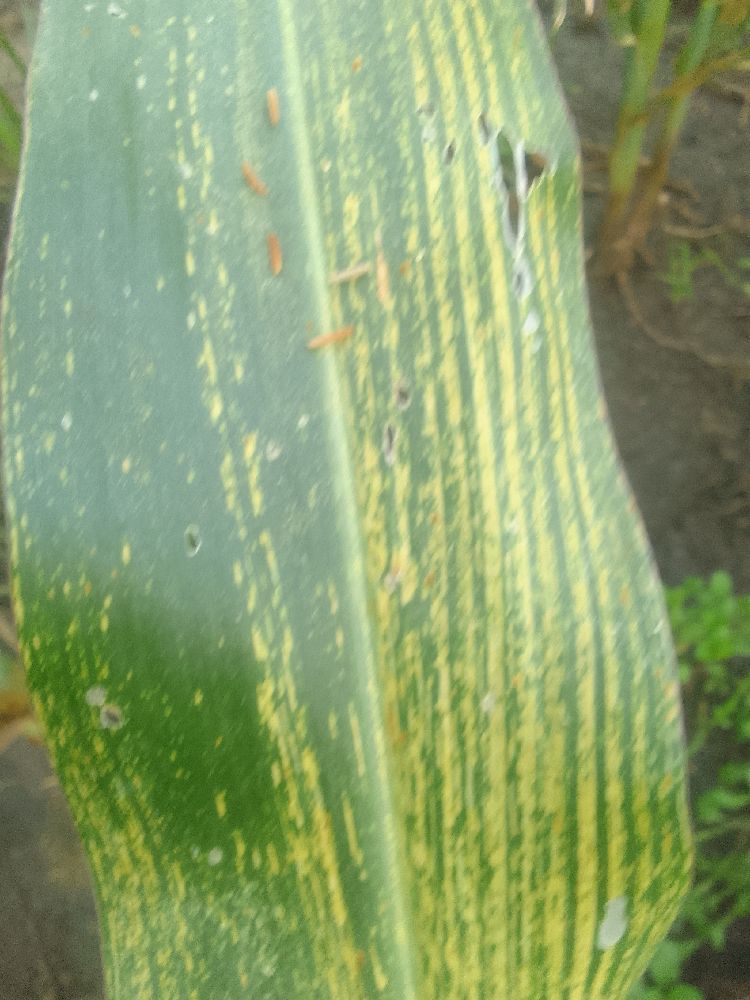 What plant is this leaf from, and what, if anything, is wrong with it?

maize, maize streak virus
